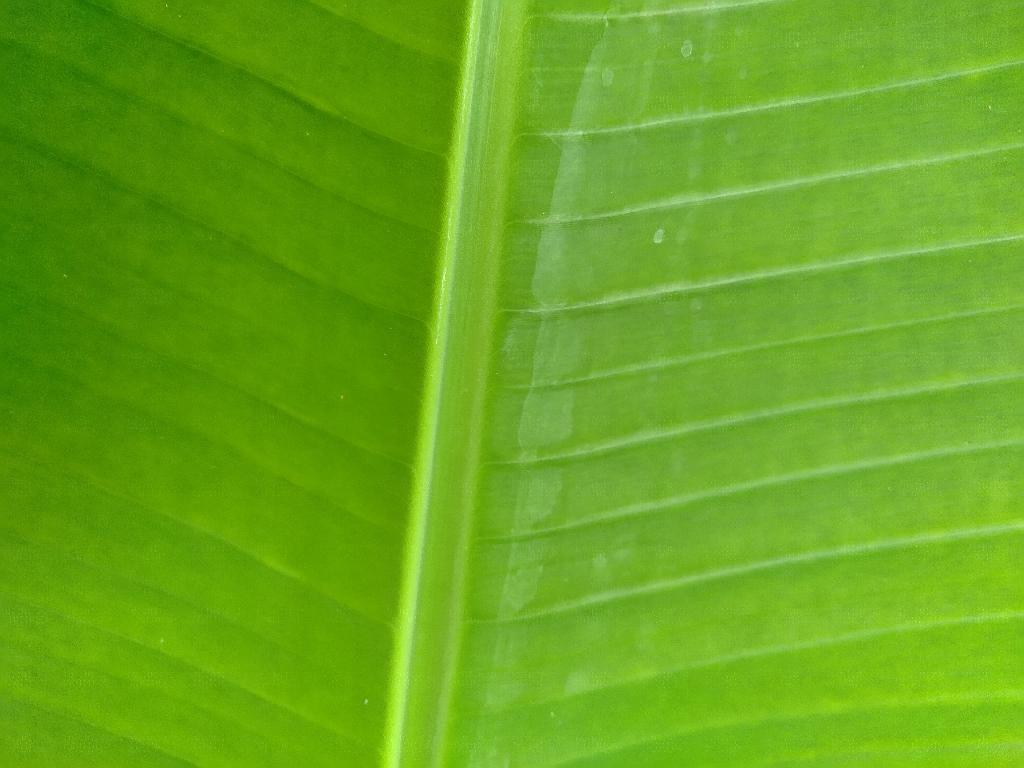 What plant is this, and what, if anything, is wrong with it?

banana, healthy
